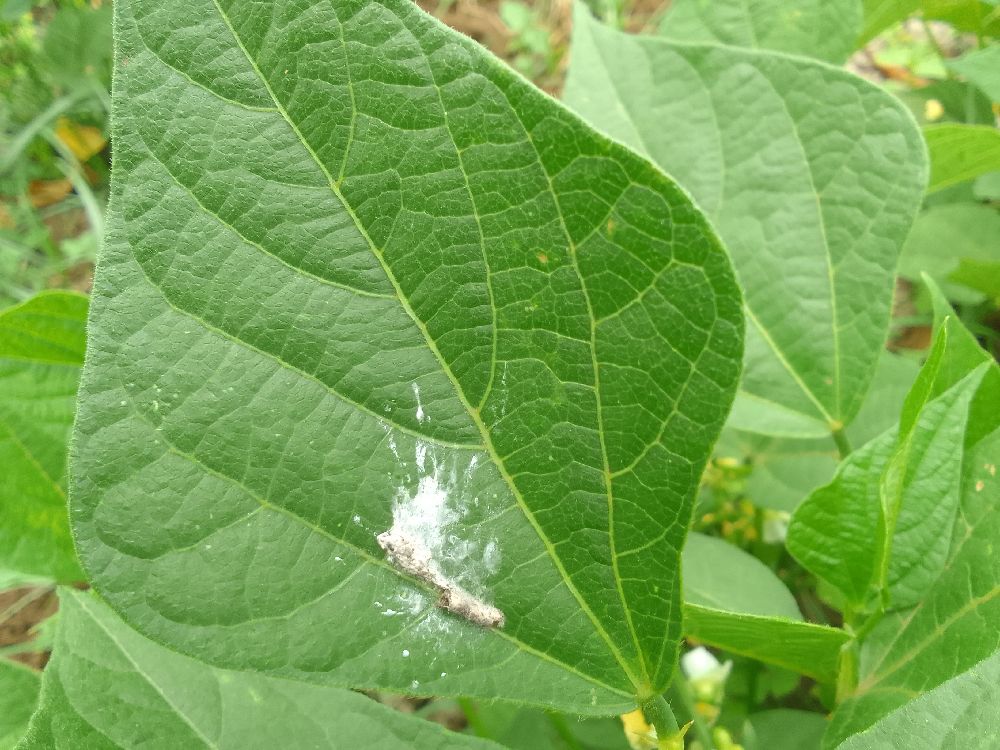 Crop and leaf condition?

common bean, healthy
